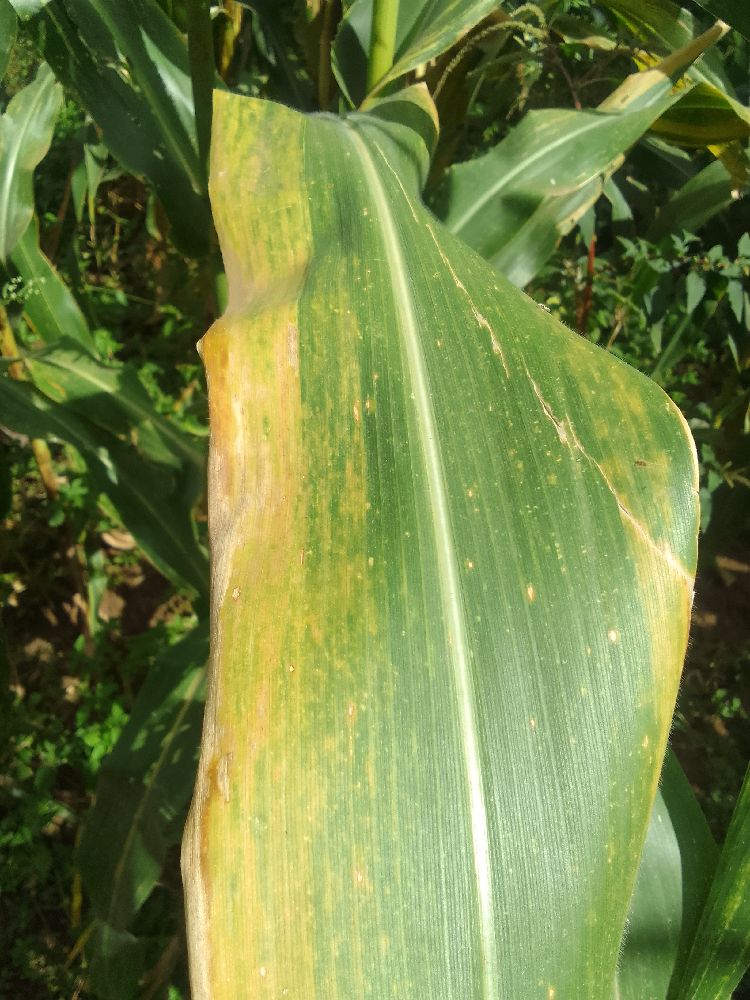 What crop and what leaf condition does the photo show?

maize, maize lethal necrosis
